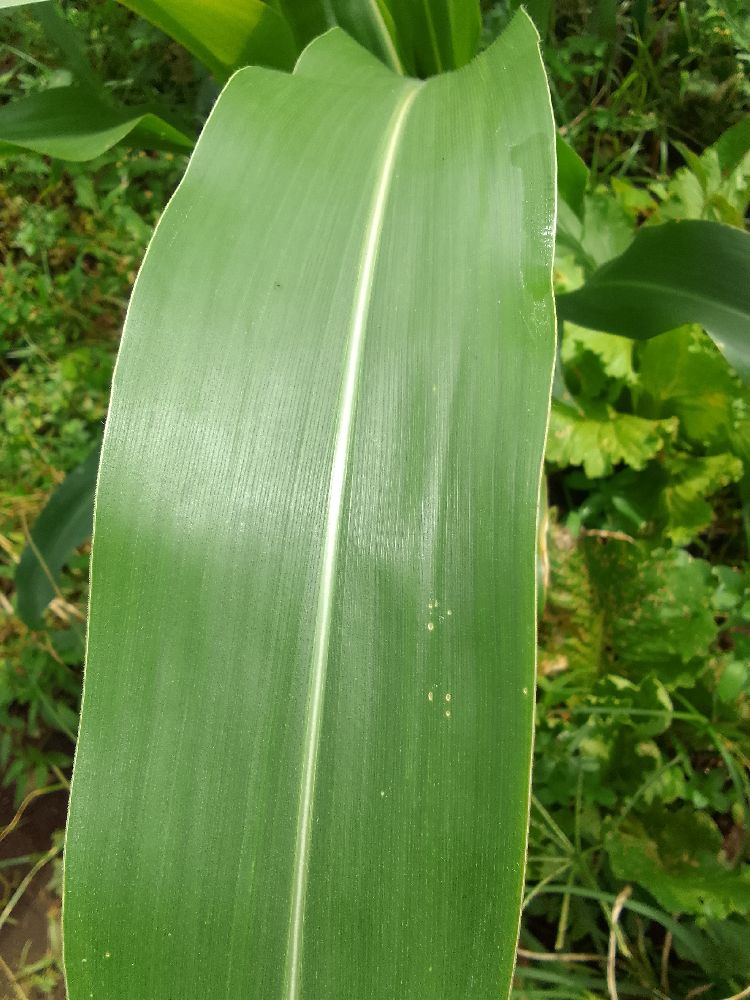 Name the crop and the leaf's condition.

maize, healthy
